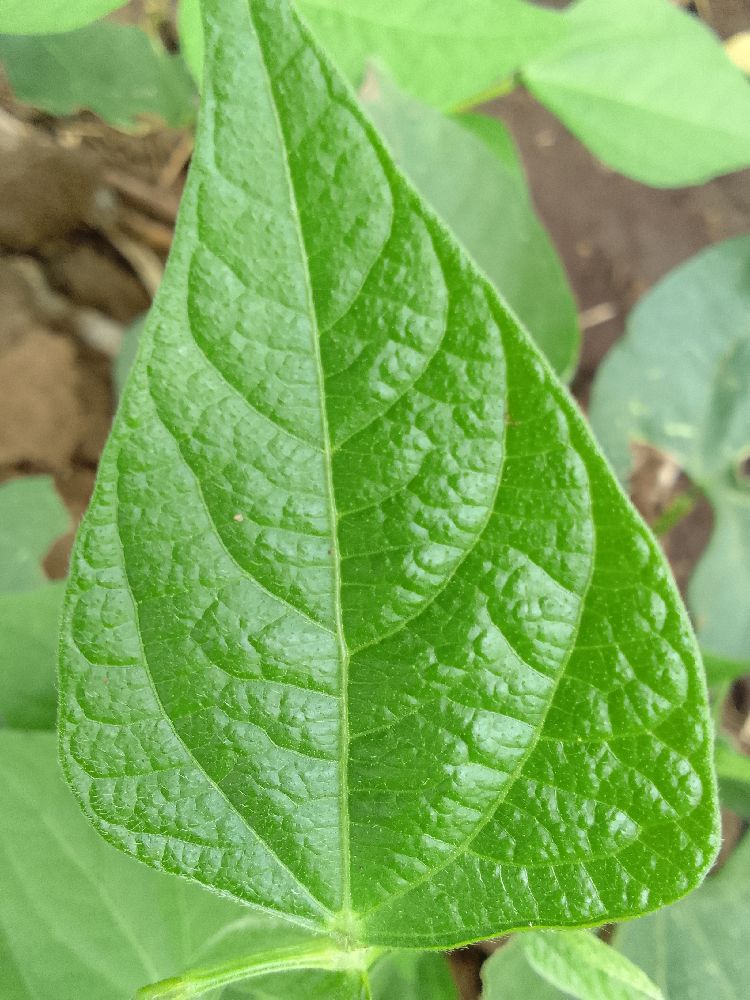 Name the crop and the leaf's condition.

common bean, healthy
